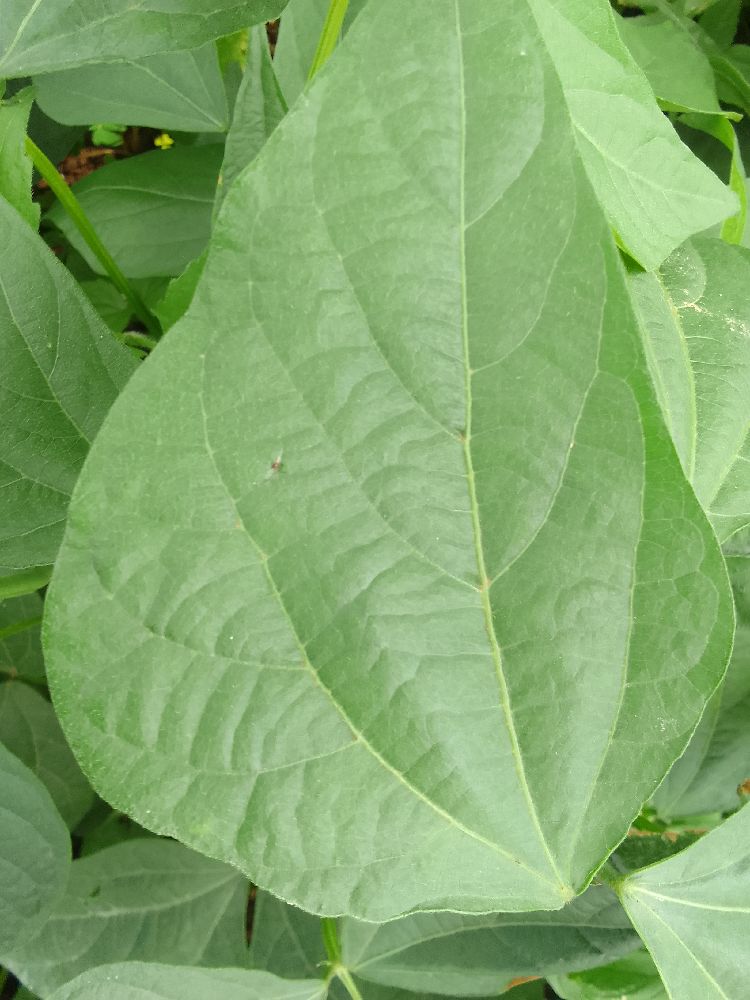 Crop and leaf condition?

common bean, healthy
